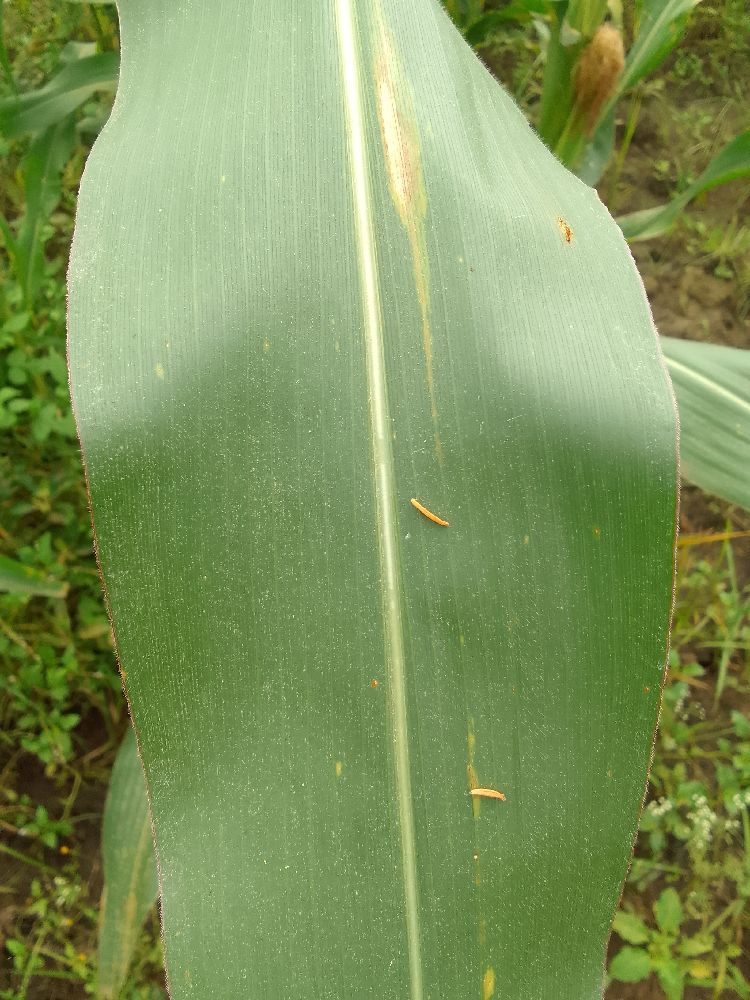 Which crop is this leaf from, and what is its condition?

maize, healthy
